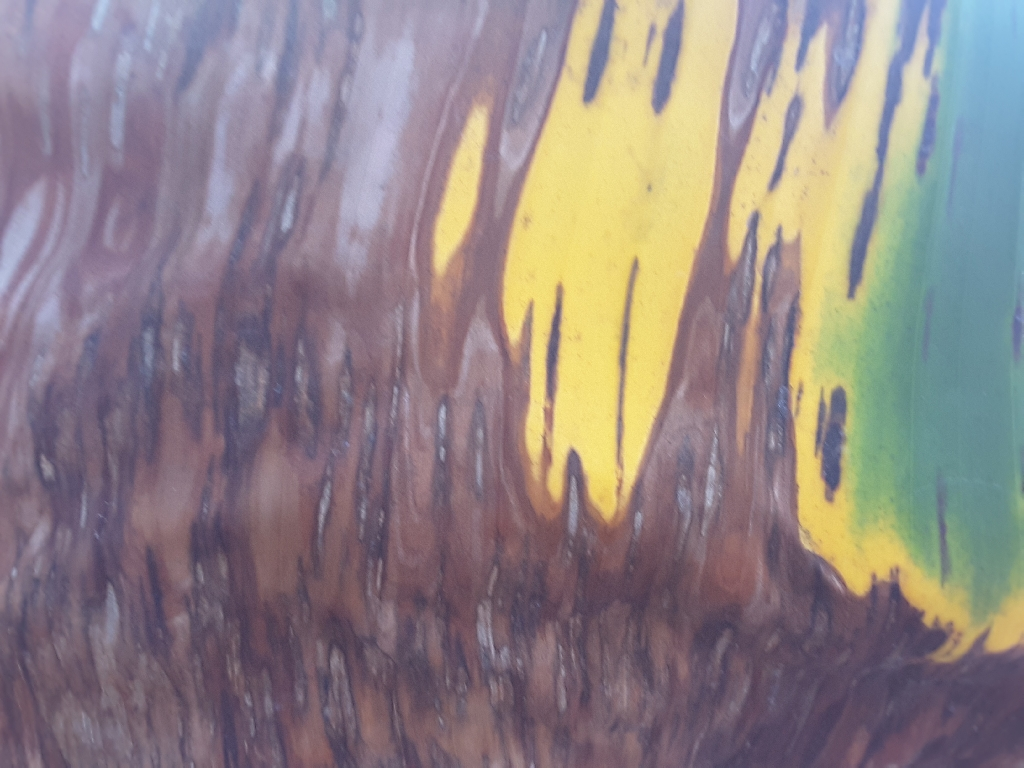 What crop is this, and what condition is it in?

banana, black sigatoka
